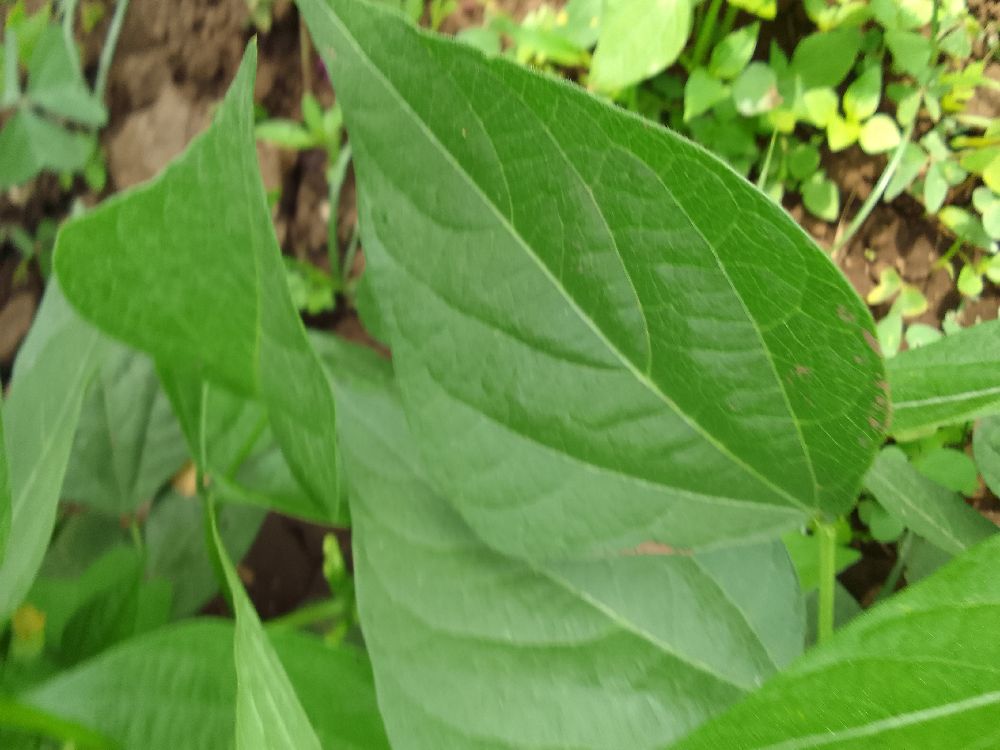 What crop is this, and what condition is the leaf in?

common bean, healthy
